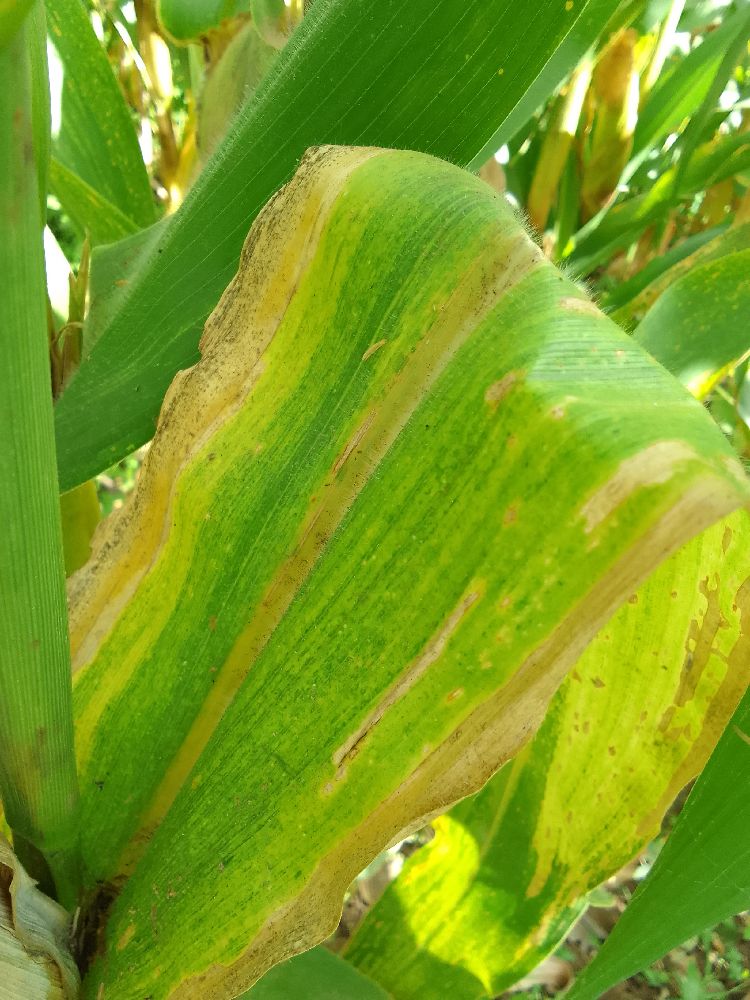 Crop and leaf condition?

maize, maize lethal necrosis
